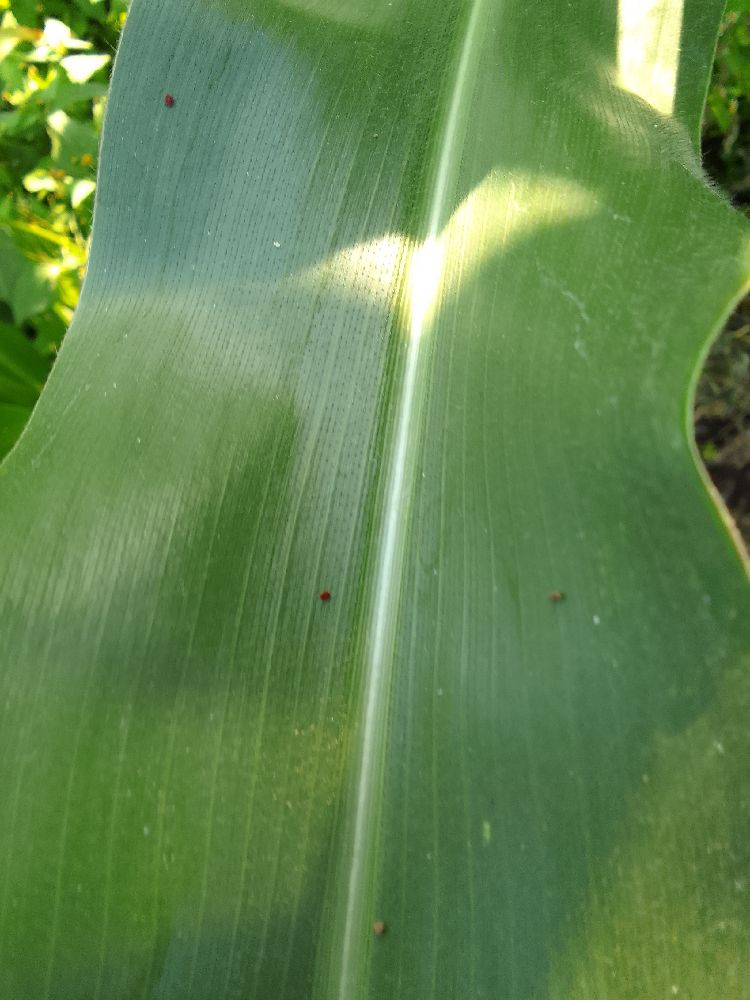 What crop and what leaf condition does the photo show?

maize, healthy
